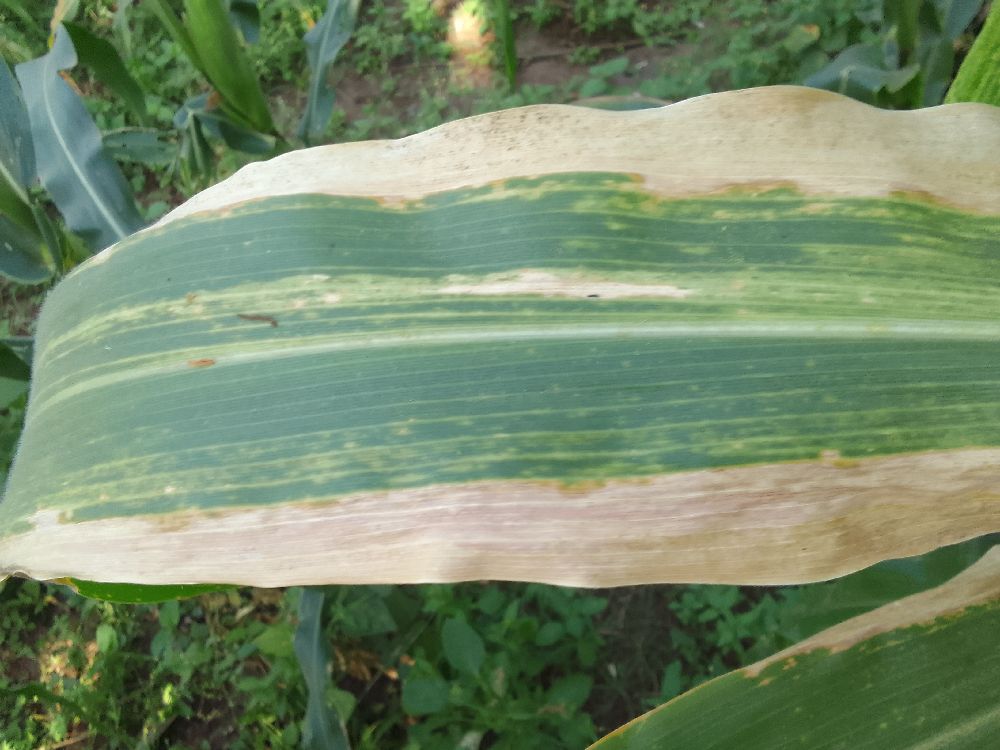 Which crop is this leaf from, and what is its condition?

maize, maize lethal necrosis
